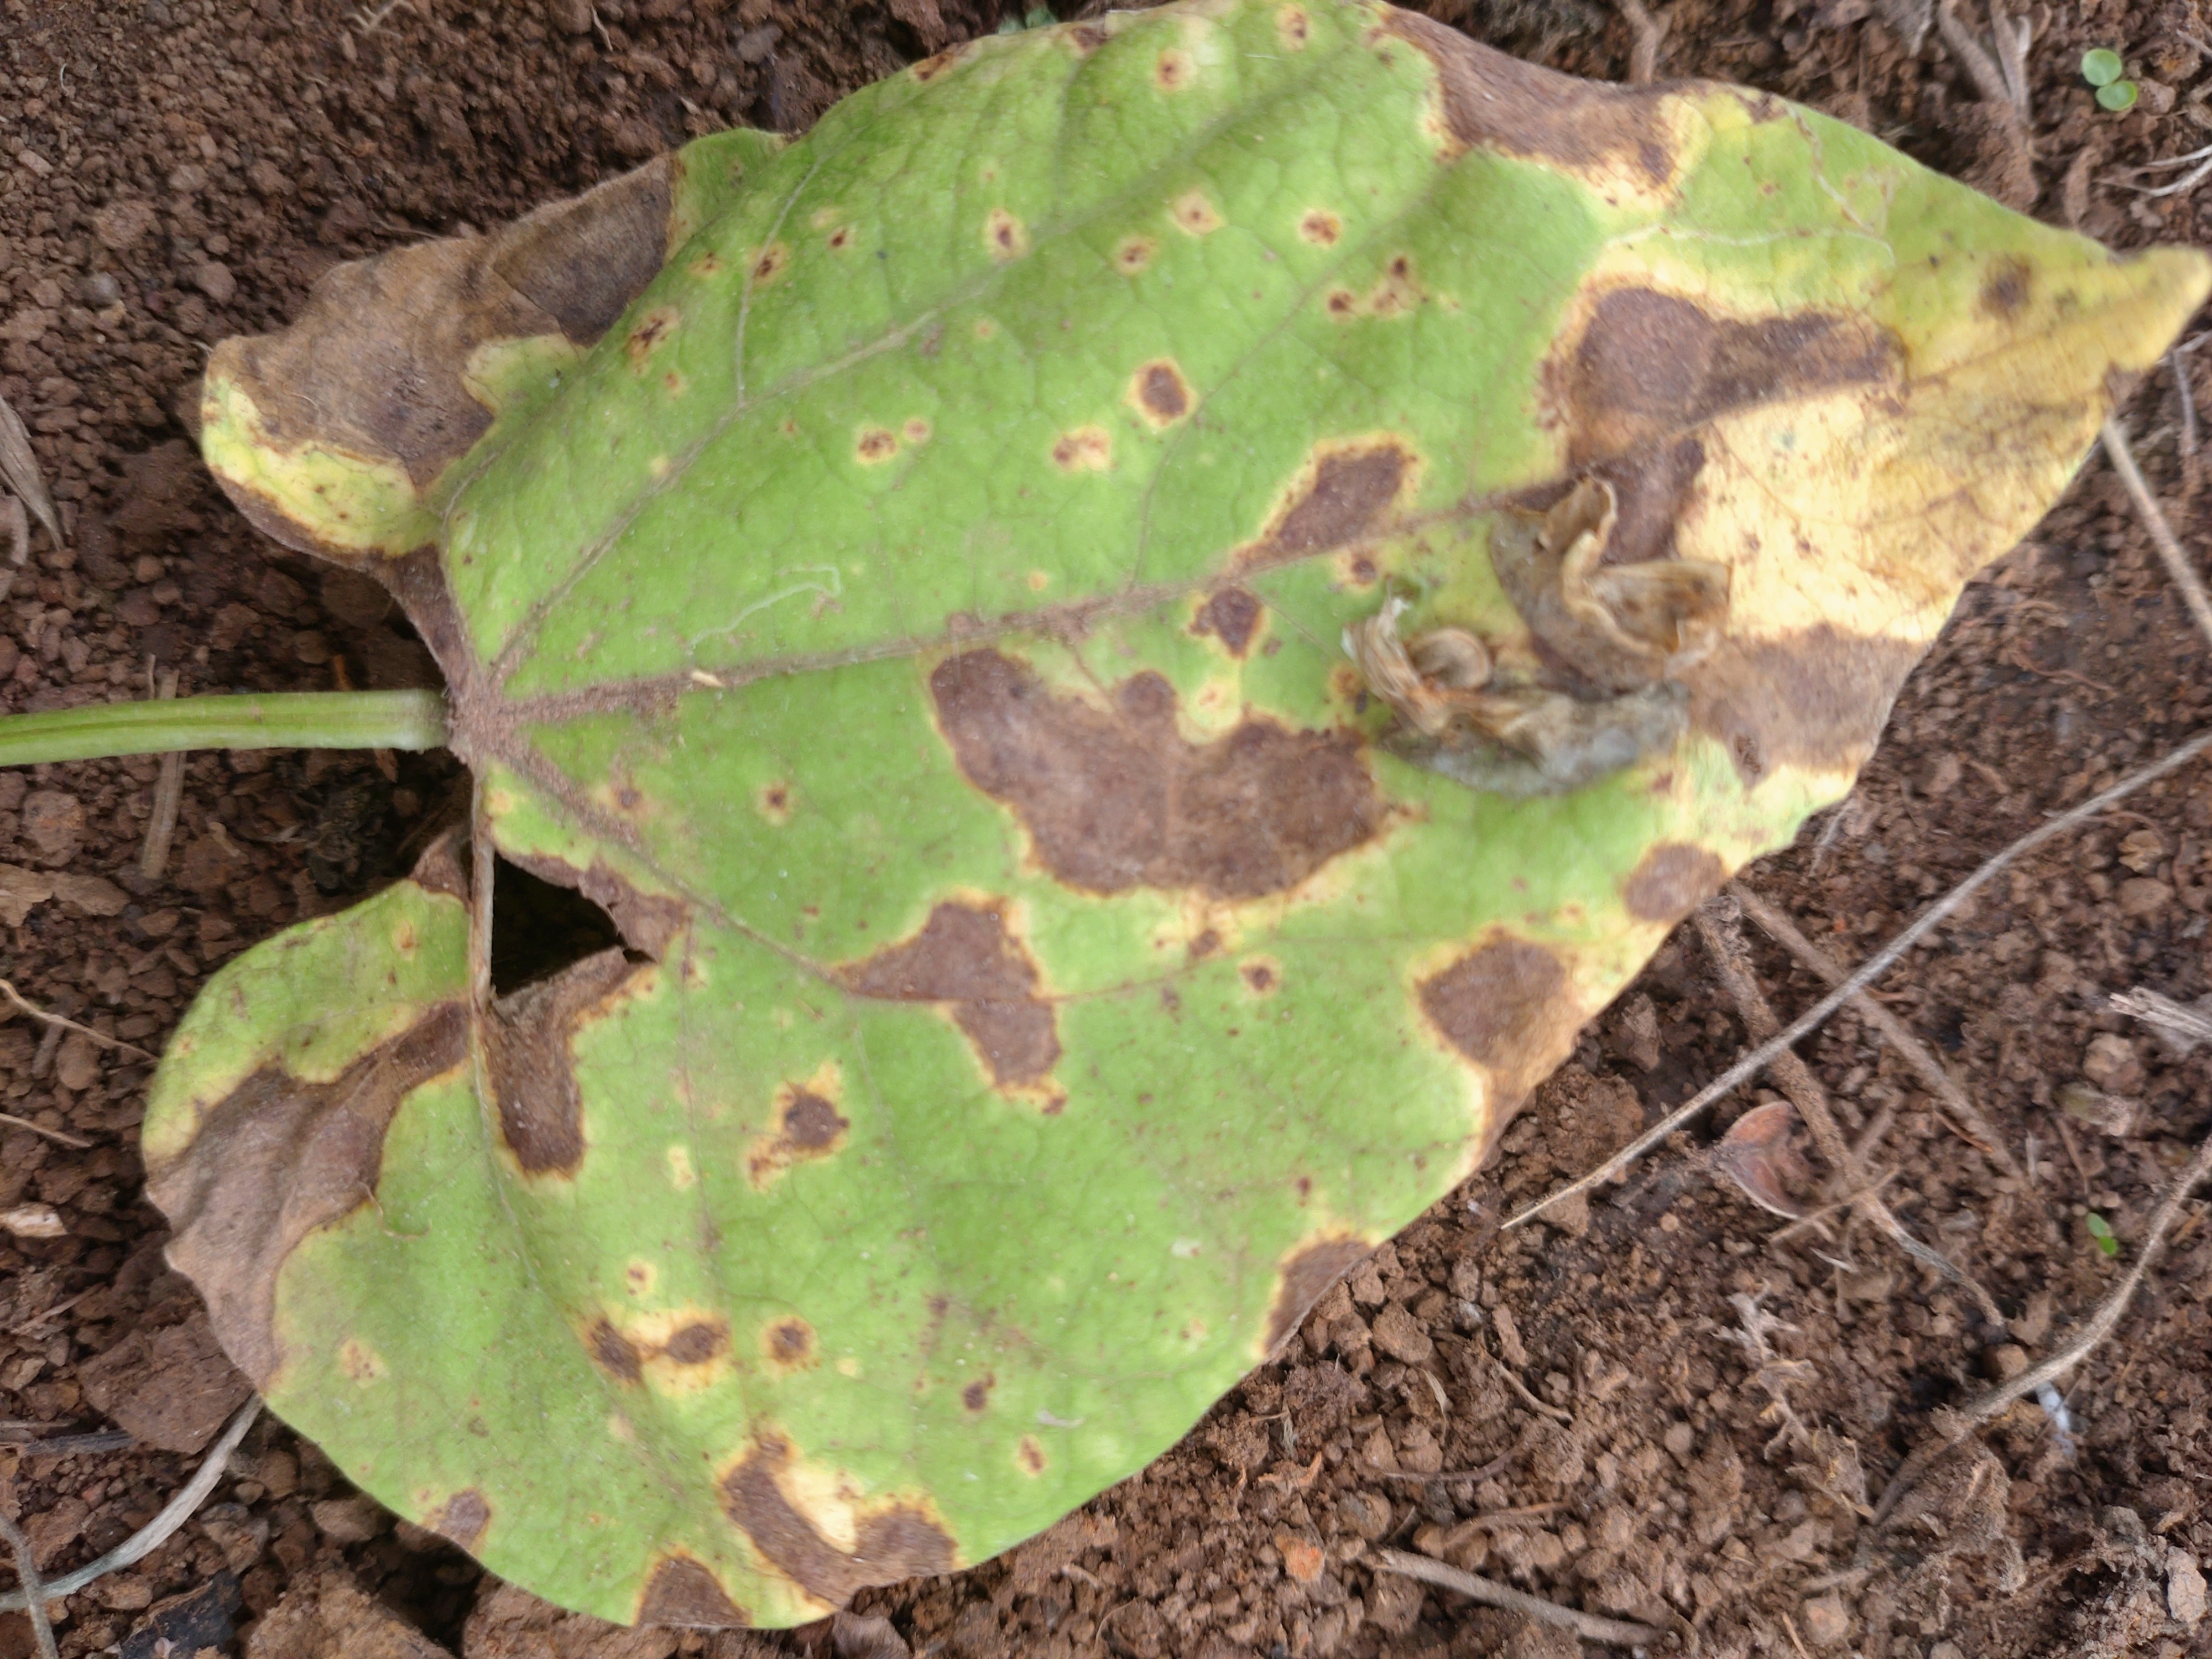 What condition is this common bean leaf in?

rust
